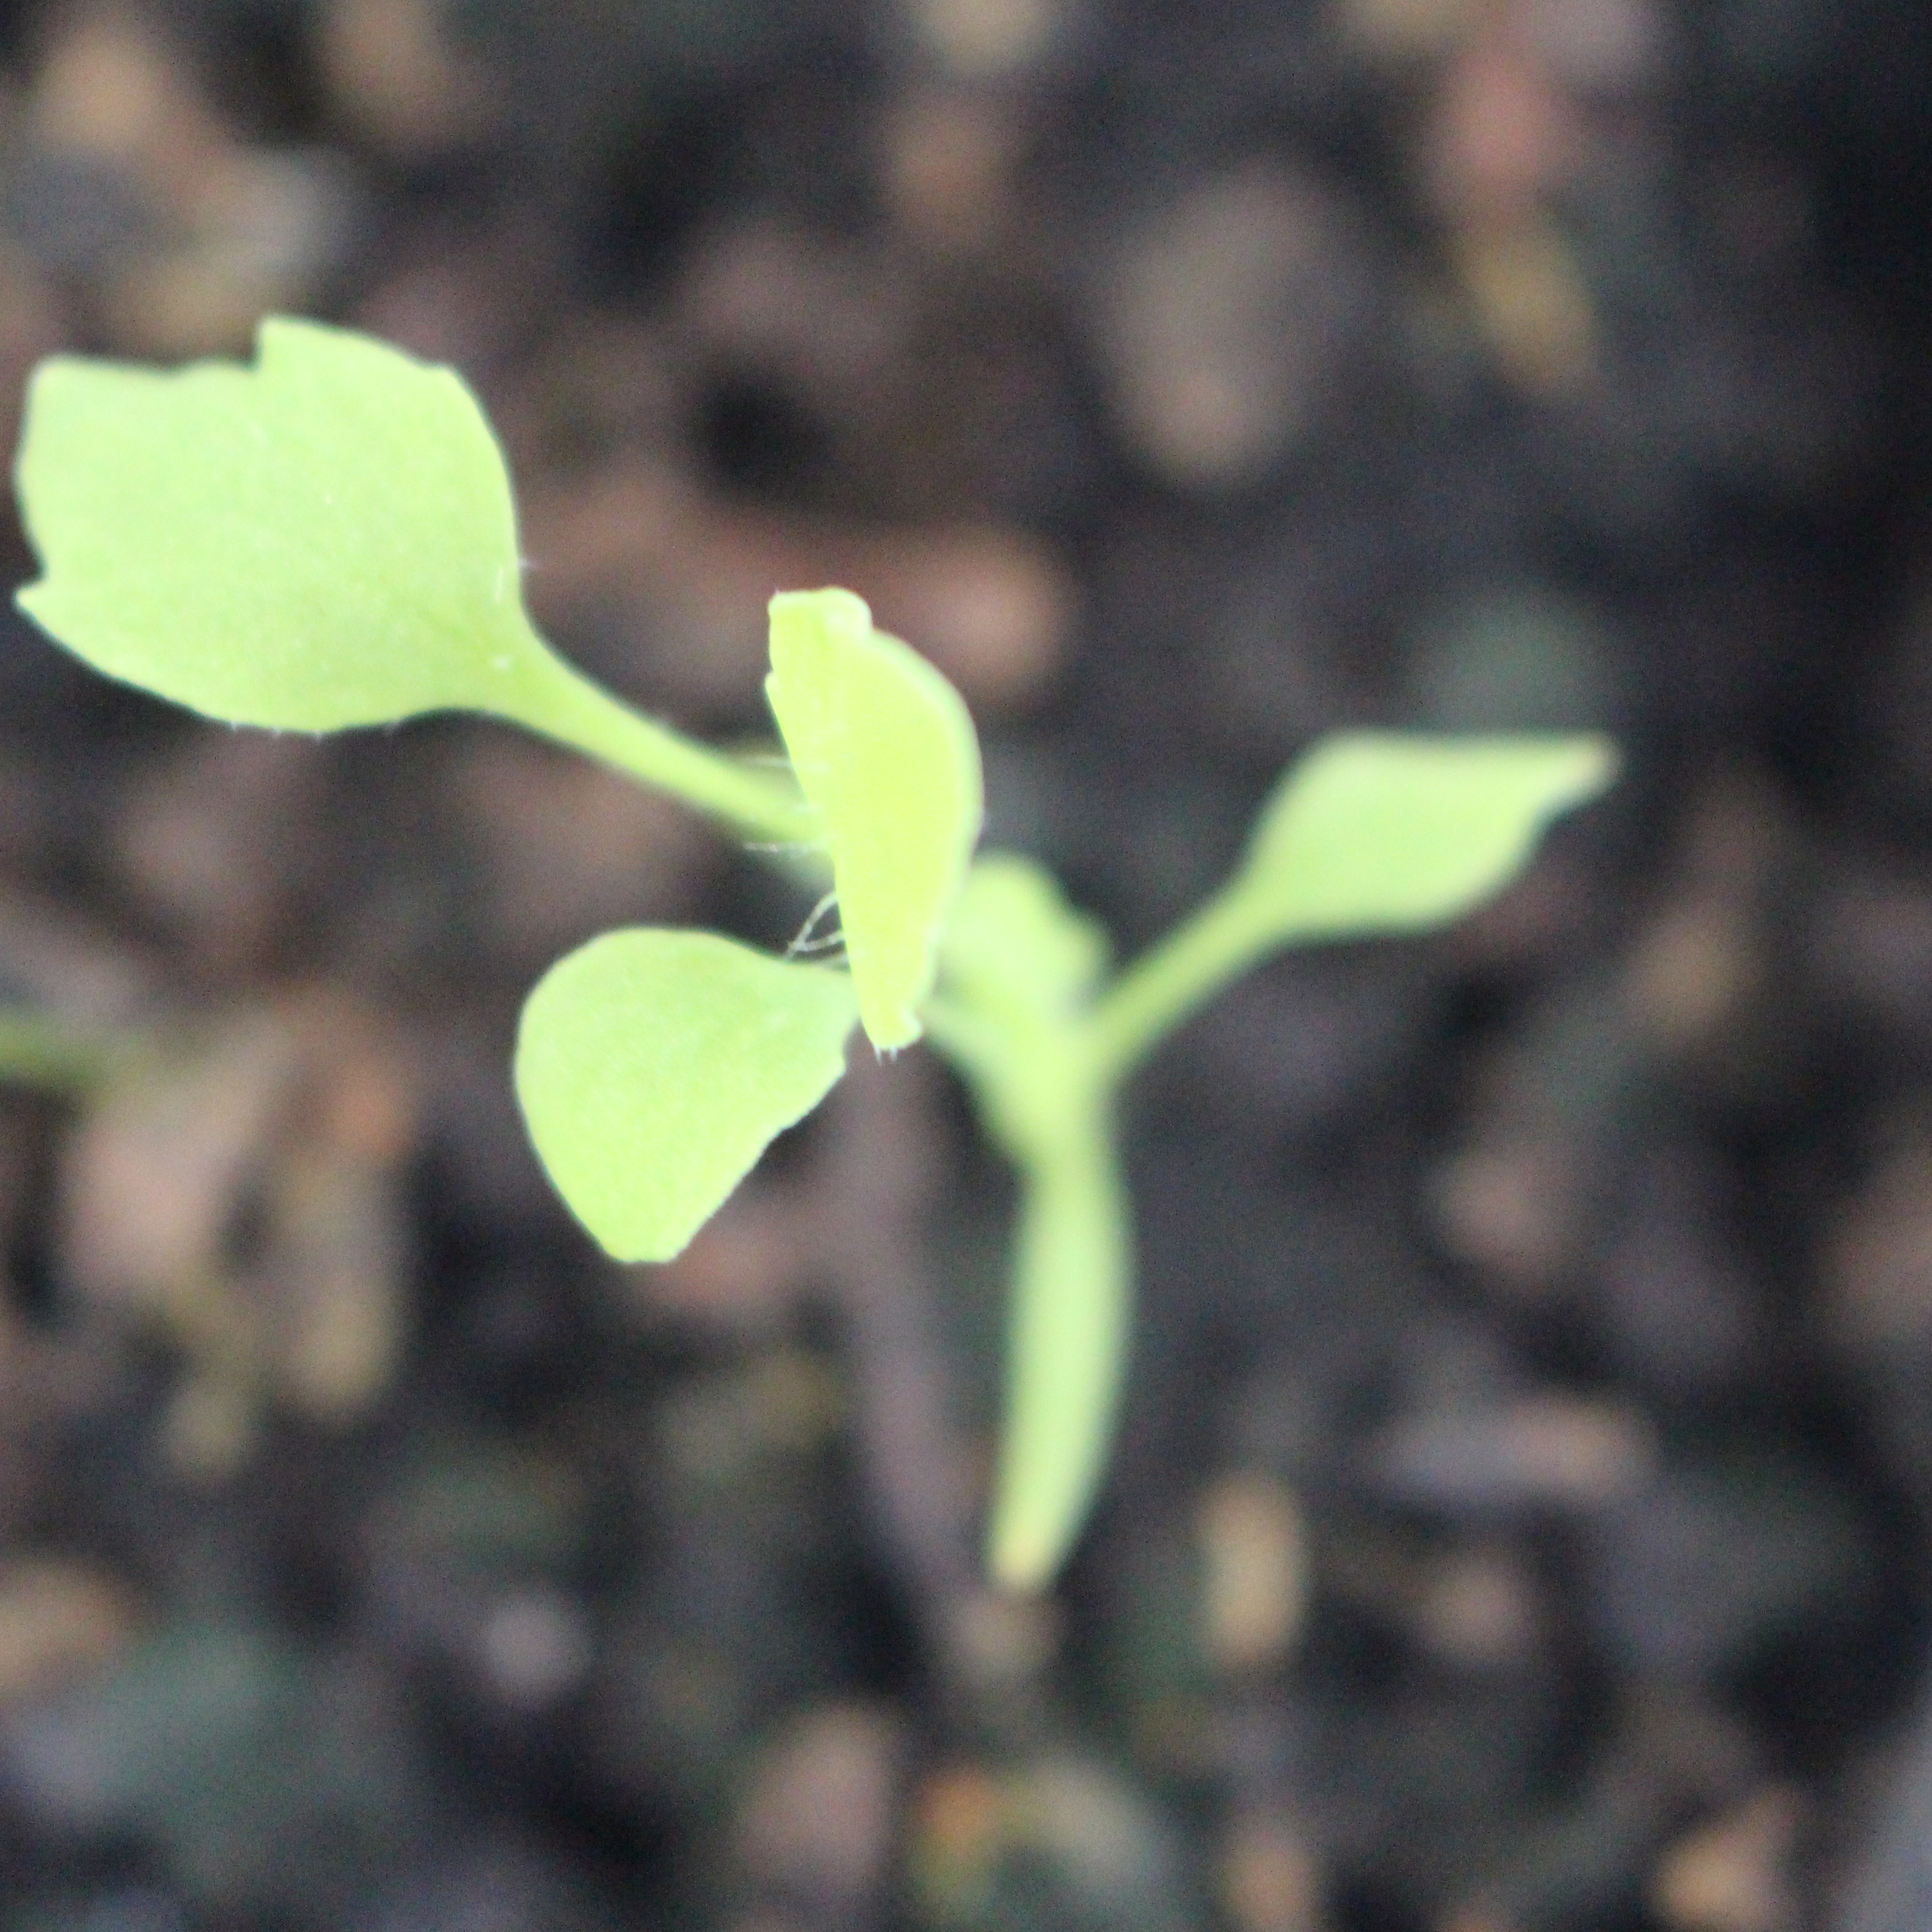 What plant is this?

Papaver rhoeas
